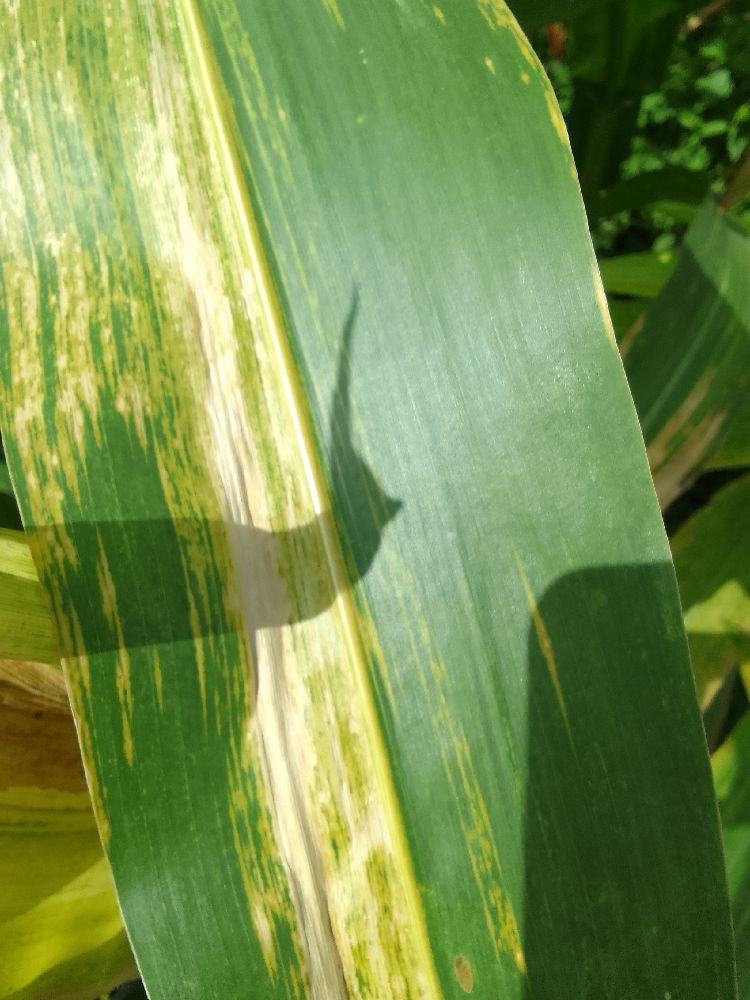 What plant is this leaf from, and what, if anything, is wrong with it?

maize, maize lethal necrosis
